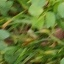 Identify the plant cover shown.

unstructured weed
